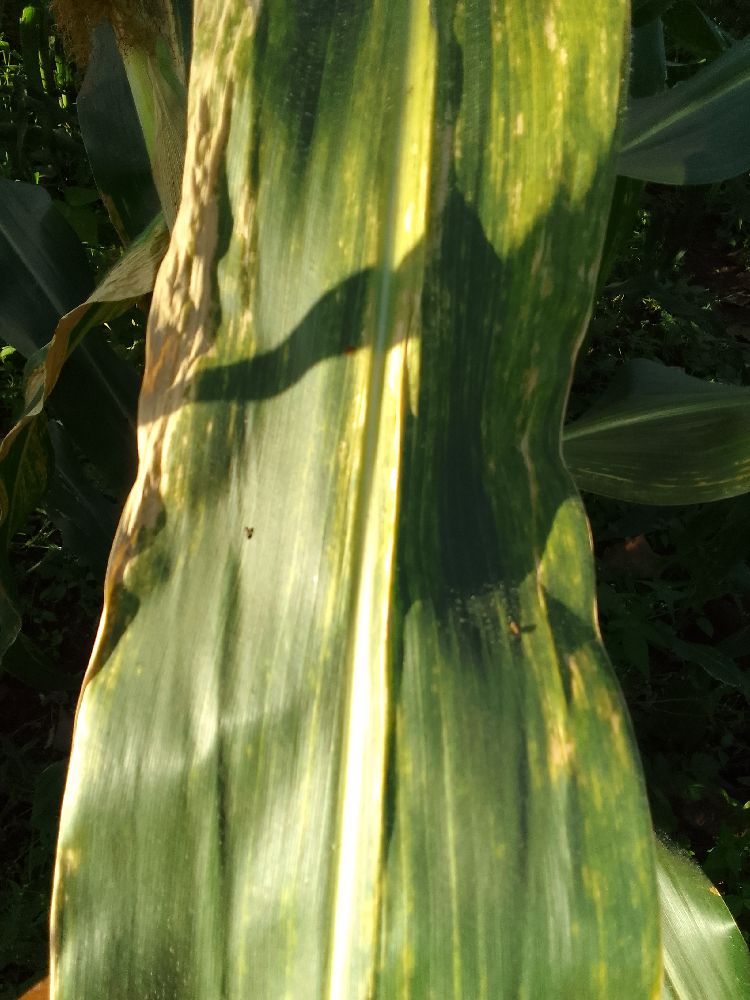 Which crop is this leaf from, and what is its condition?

maize, maize lethal necrosis
